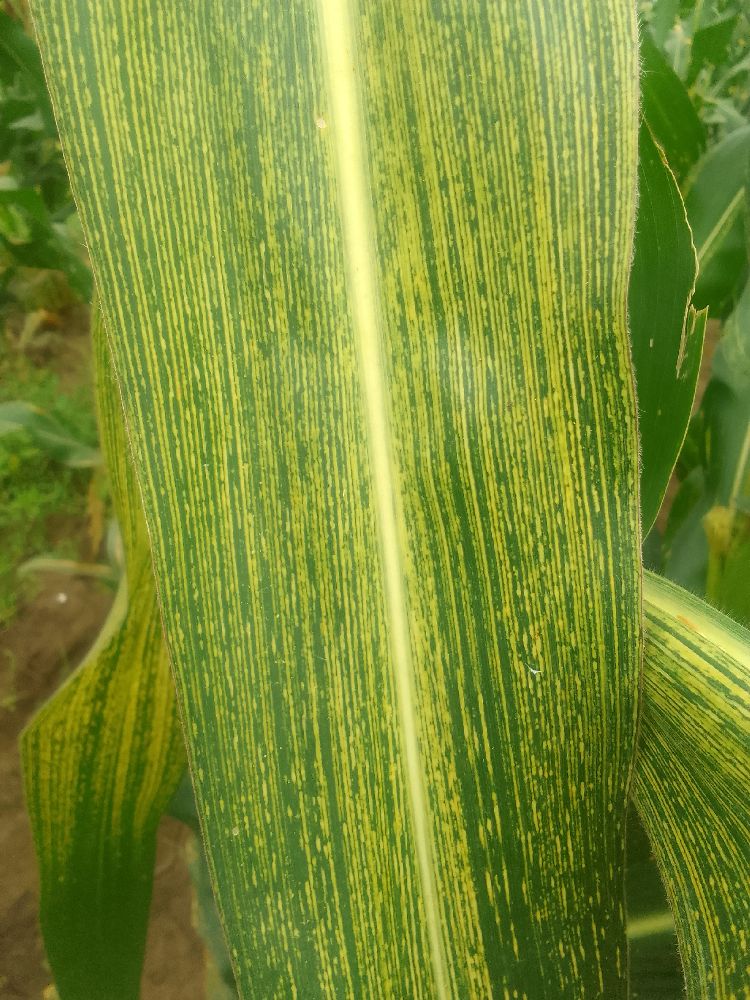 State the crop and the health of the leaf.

maize, maize streak virus
